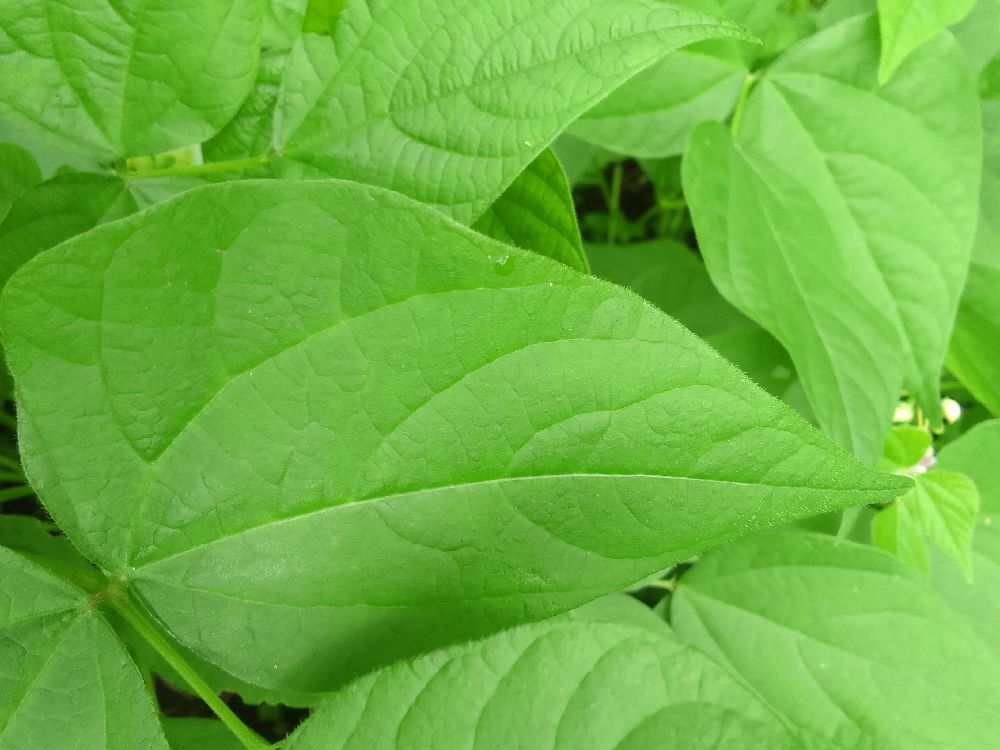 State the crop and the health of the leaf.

common bean, healthy
